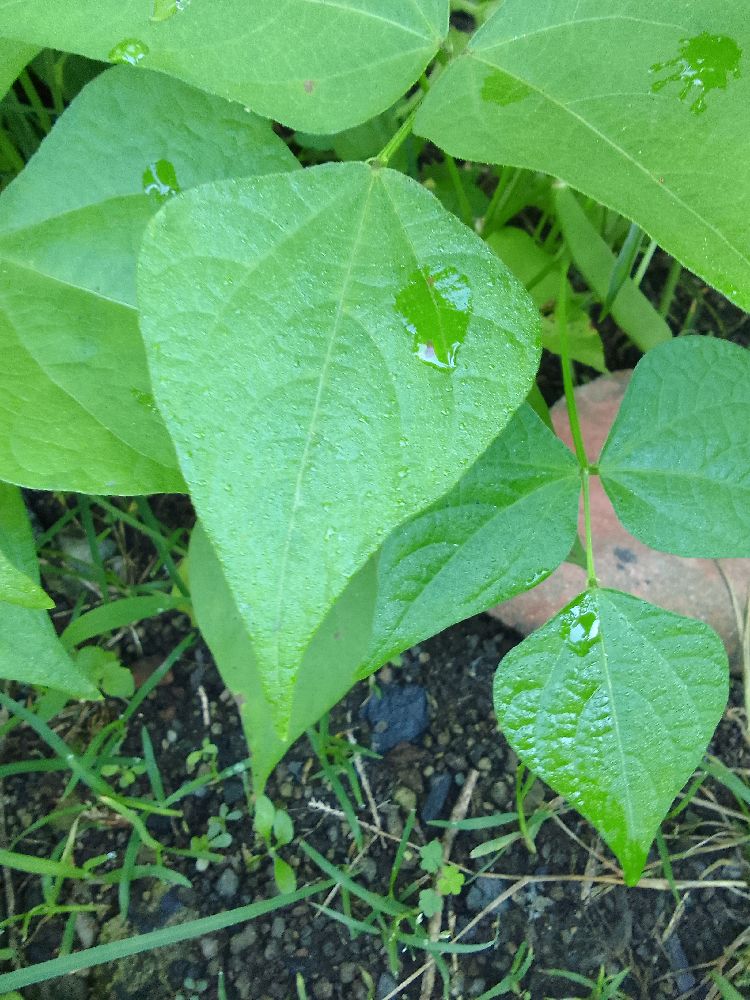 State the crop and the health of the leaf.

common bean, healthy
